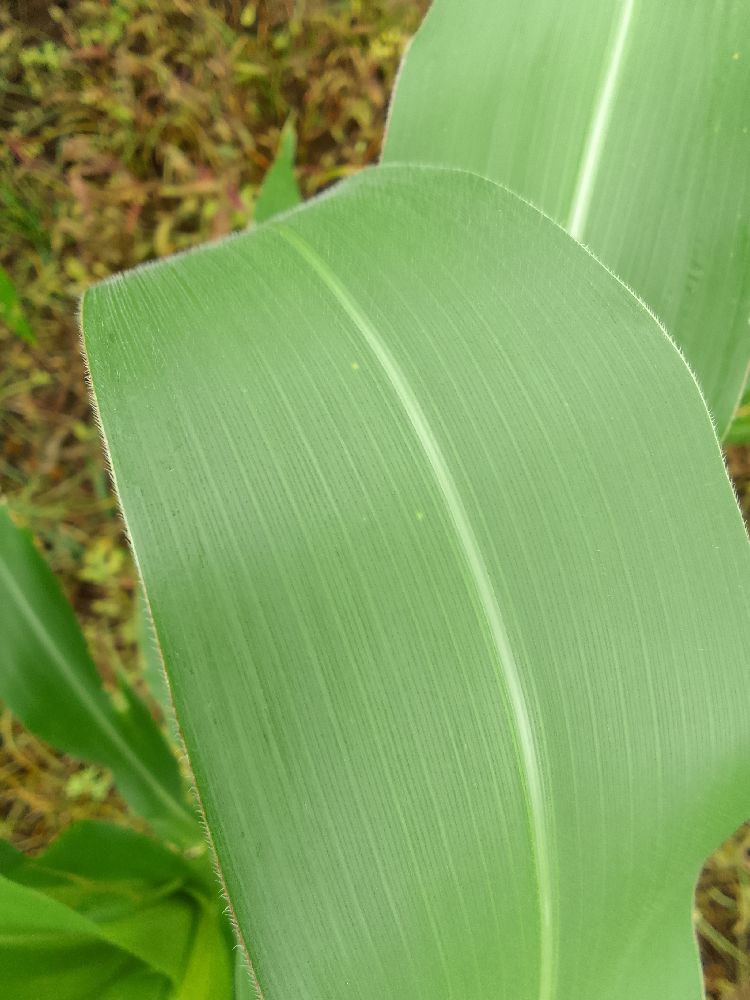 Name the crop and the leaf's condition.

maize, healthy
